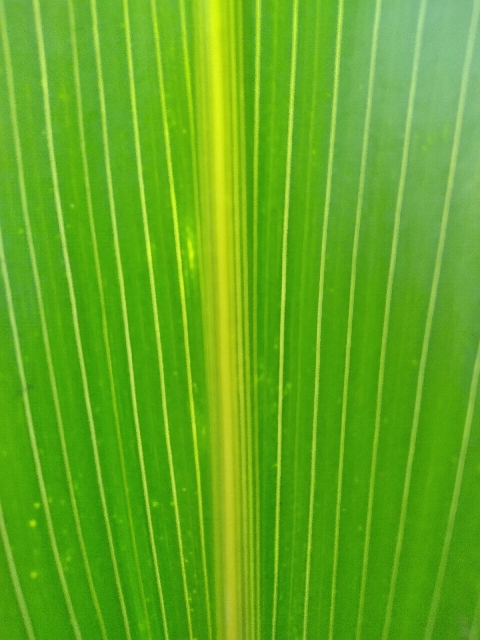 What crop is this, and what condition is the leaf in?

maize, healthy
